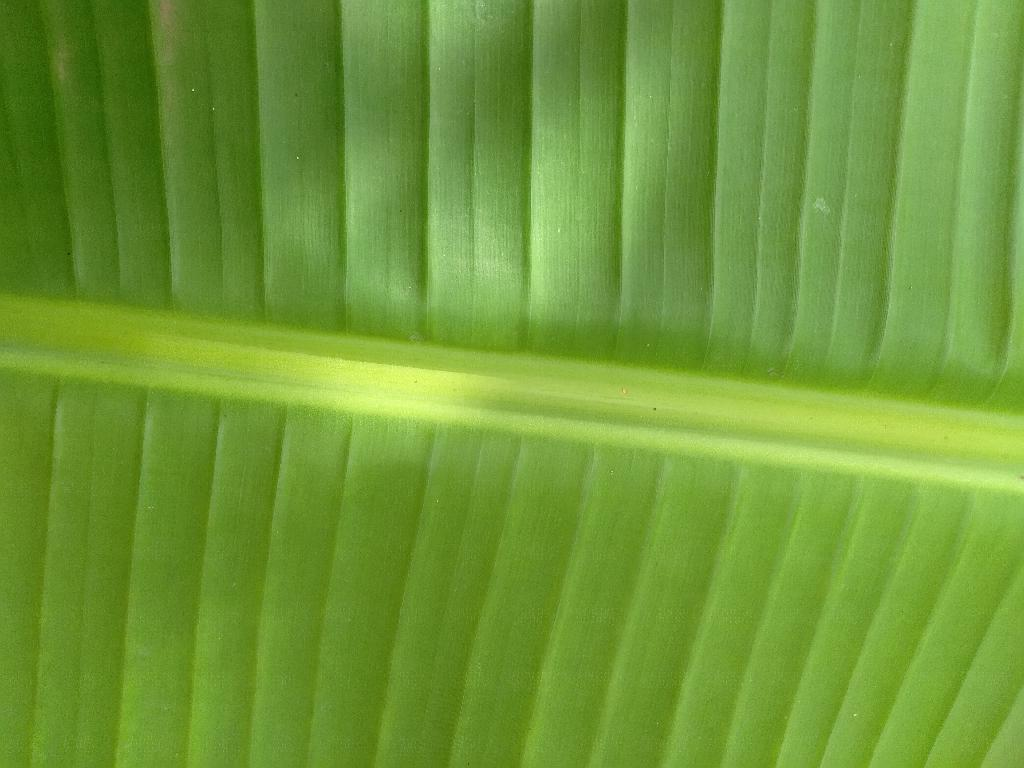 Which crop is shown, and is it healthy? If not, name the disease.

banana, healthy
